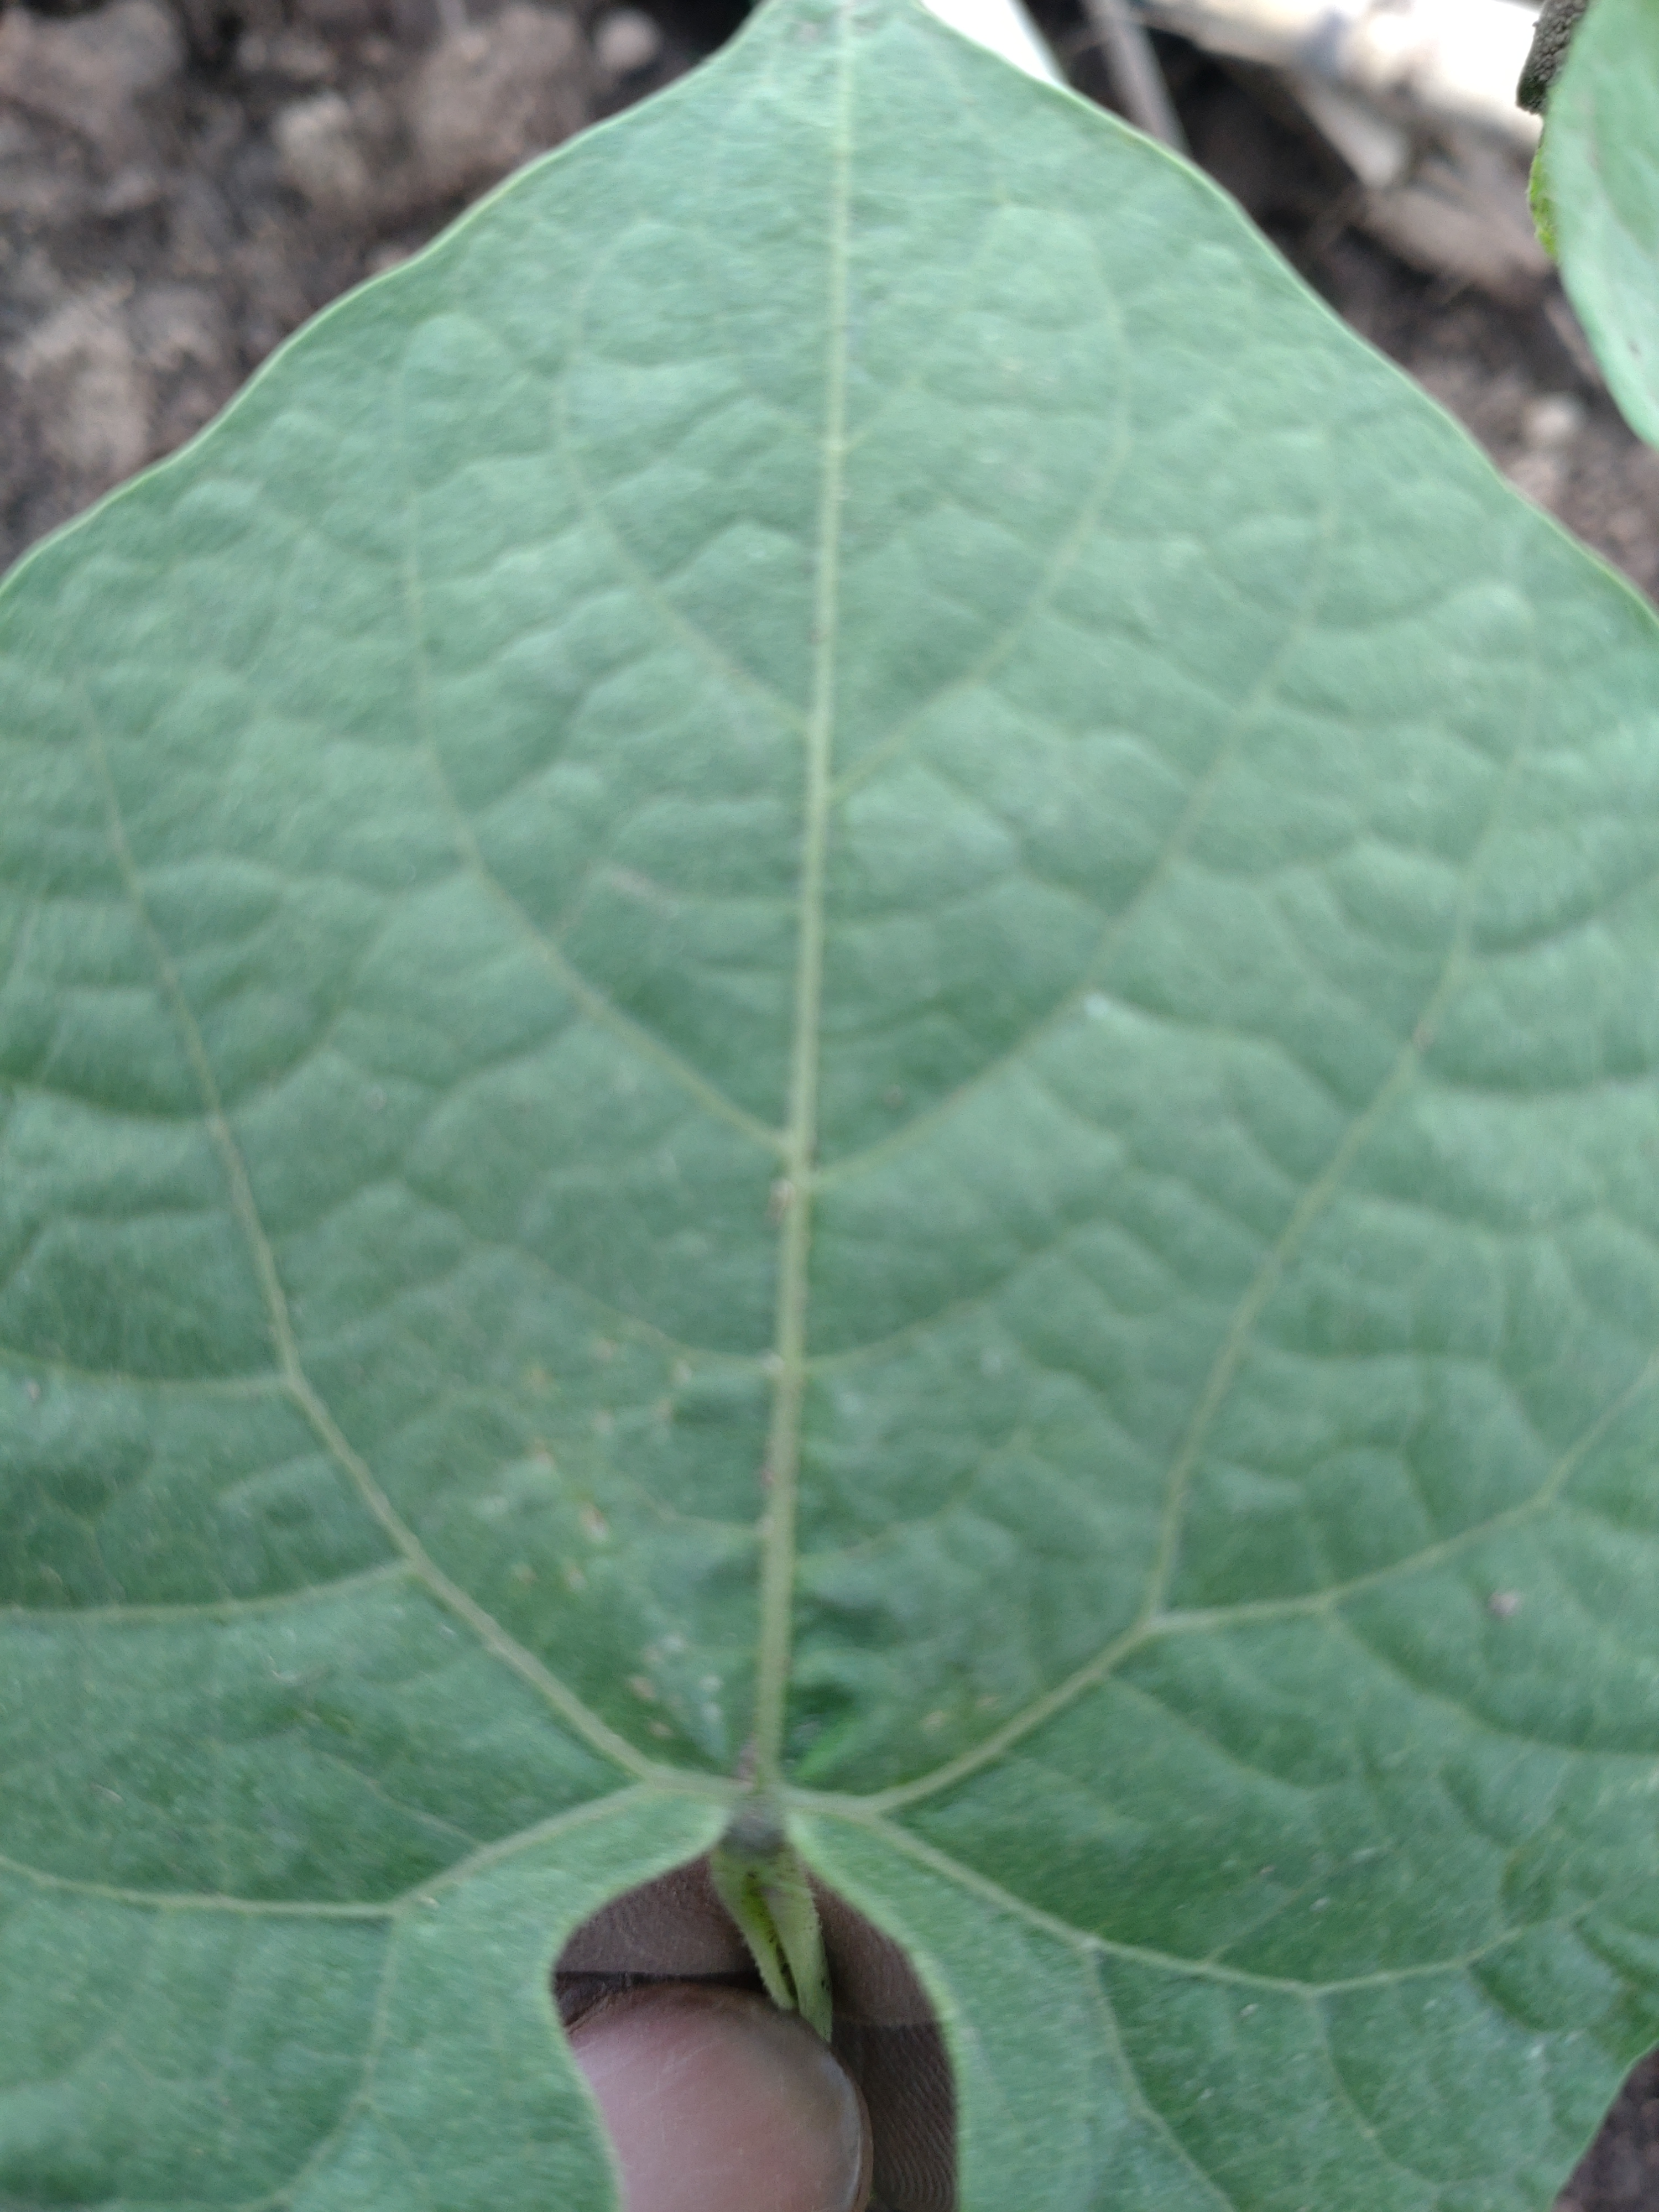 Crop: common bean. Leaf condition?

healthy
